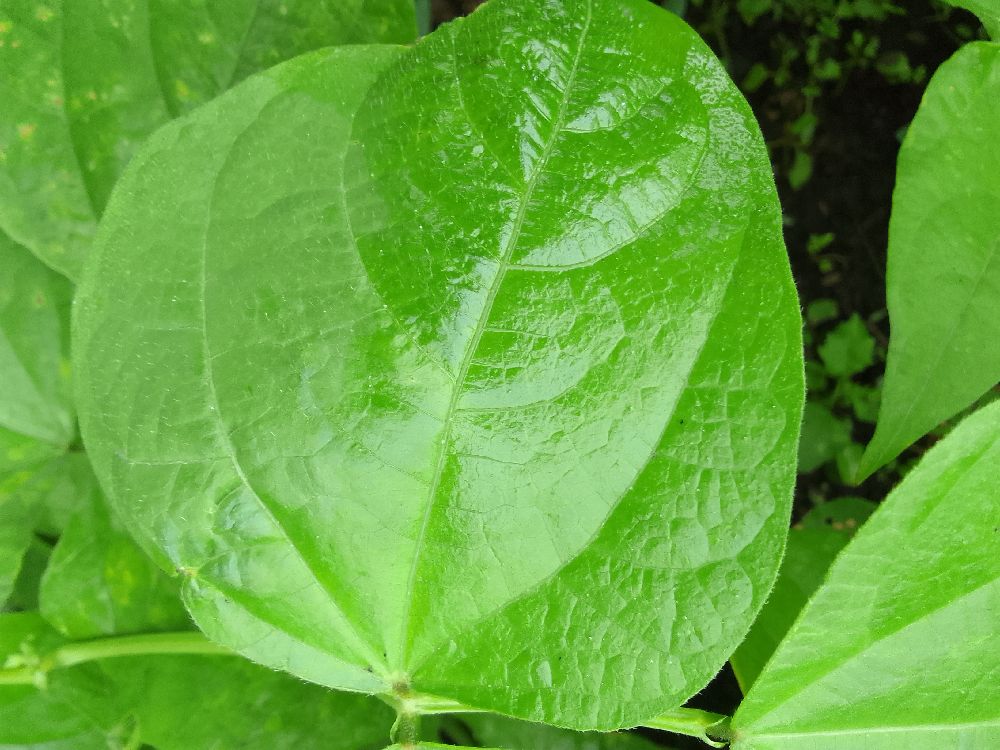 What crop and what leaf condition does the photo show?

common bean, healthy
